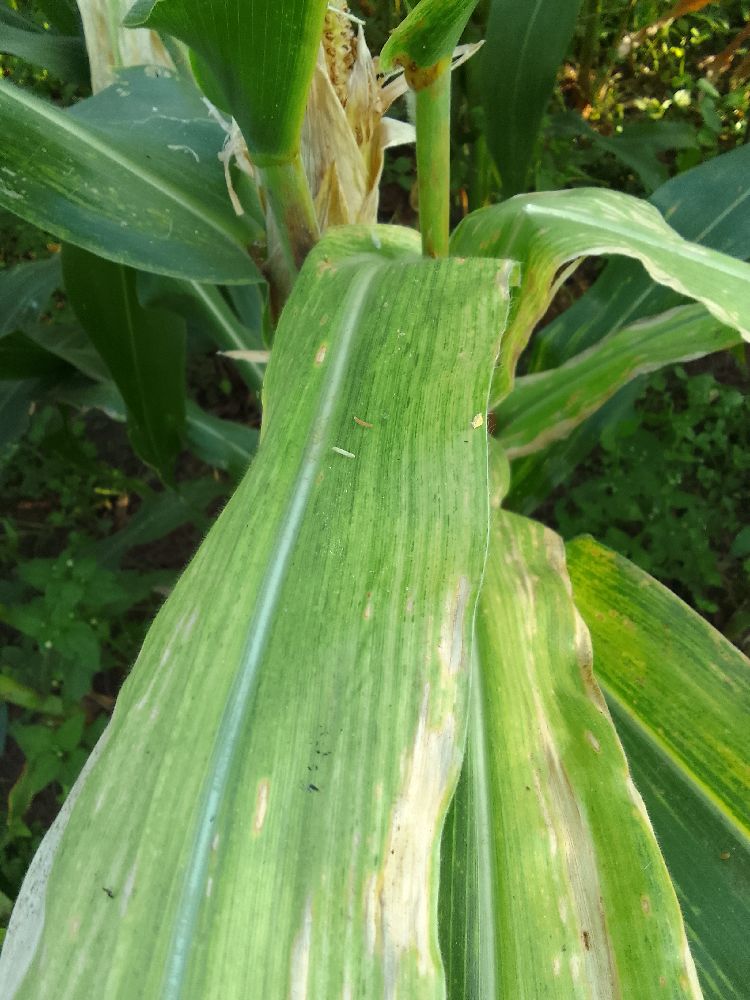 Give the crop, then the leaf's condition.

maize, maize lethal necrosis
